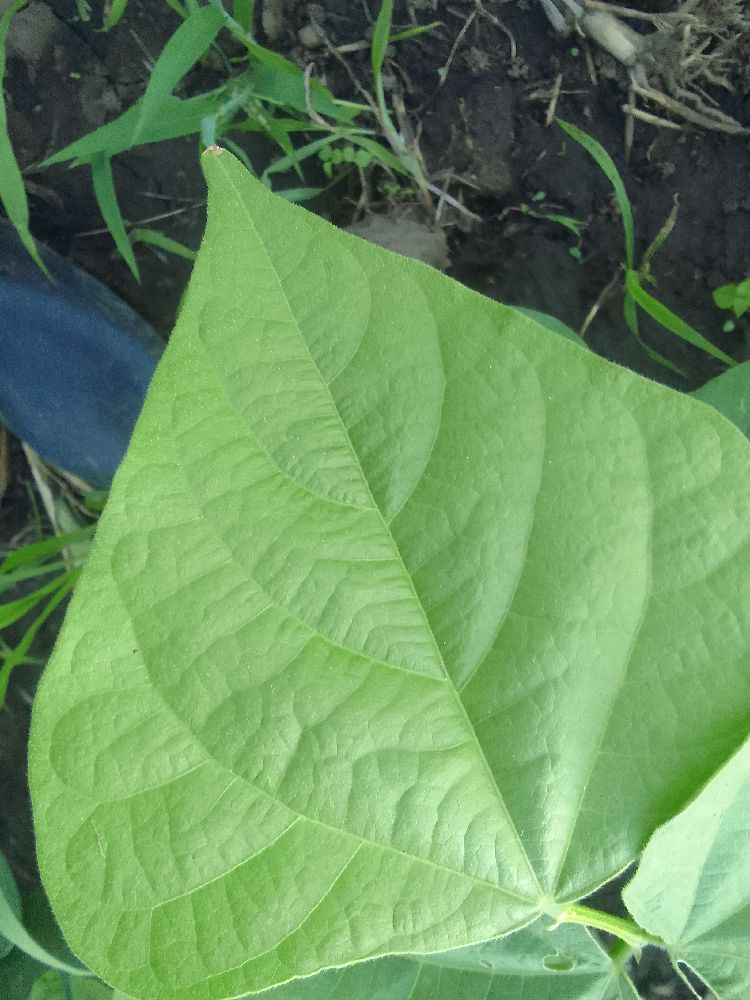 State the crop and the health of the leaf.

common bean, healthy
